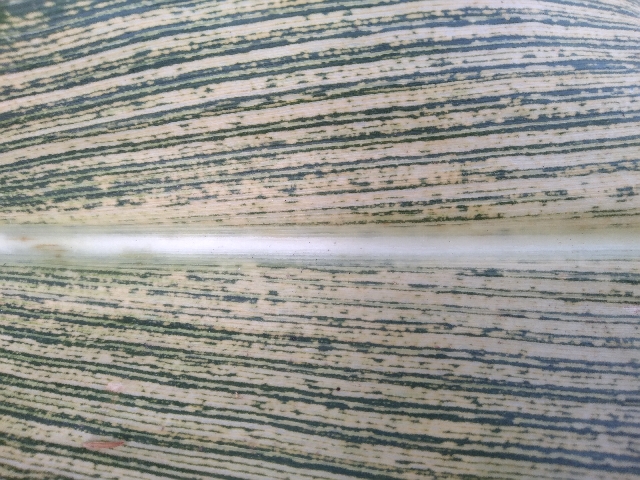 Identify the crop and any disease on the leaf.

maize, maize streak virus
